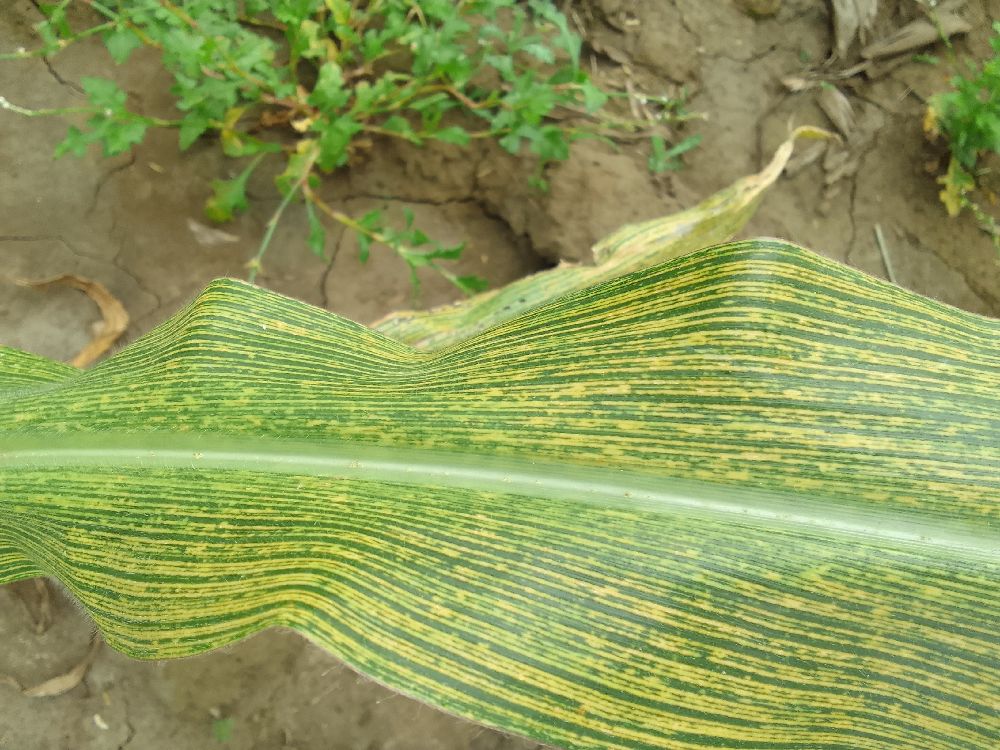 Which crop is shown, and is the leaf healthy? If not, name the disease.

maize, maize streak virus
